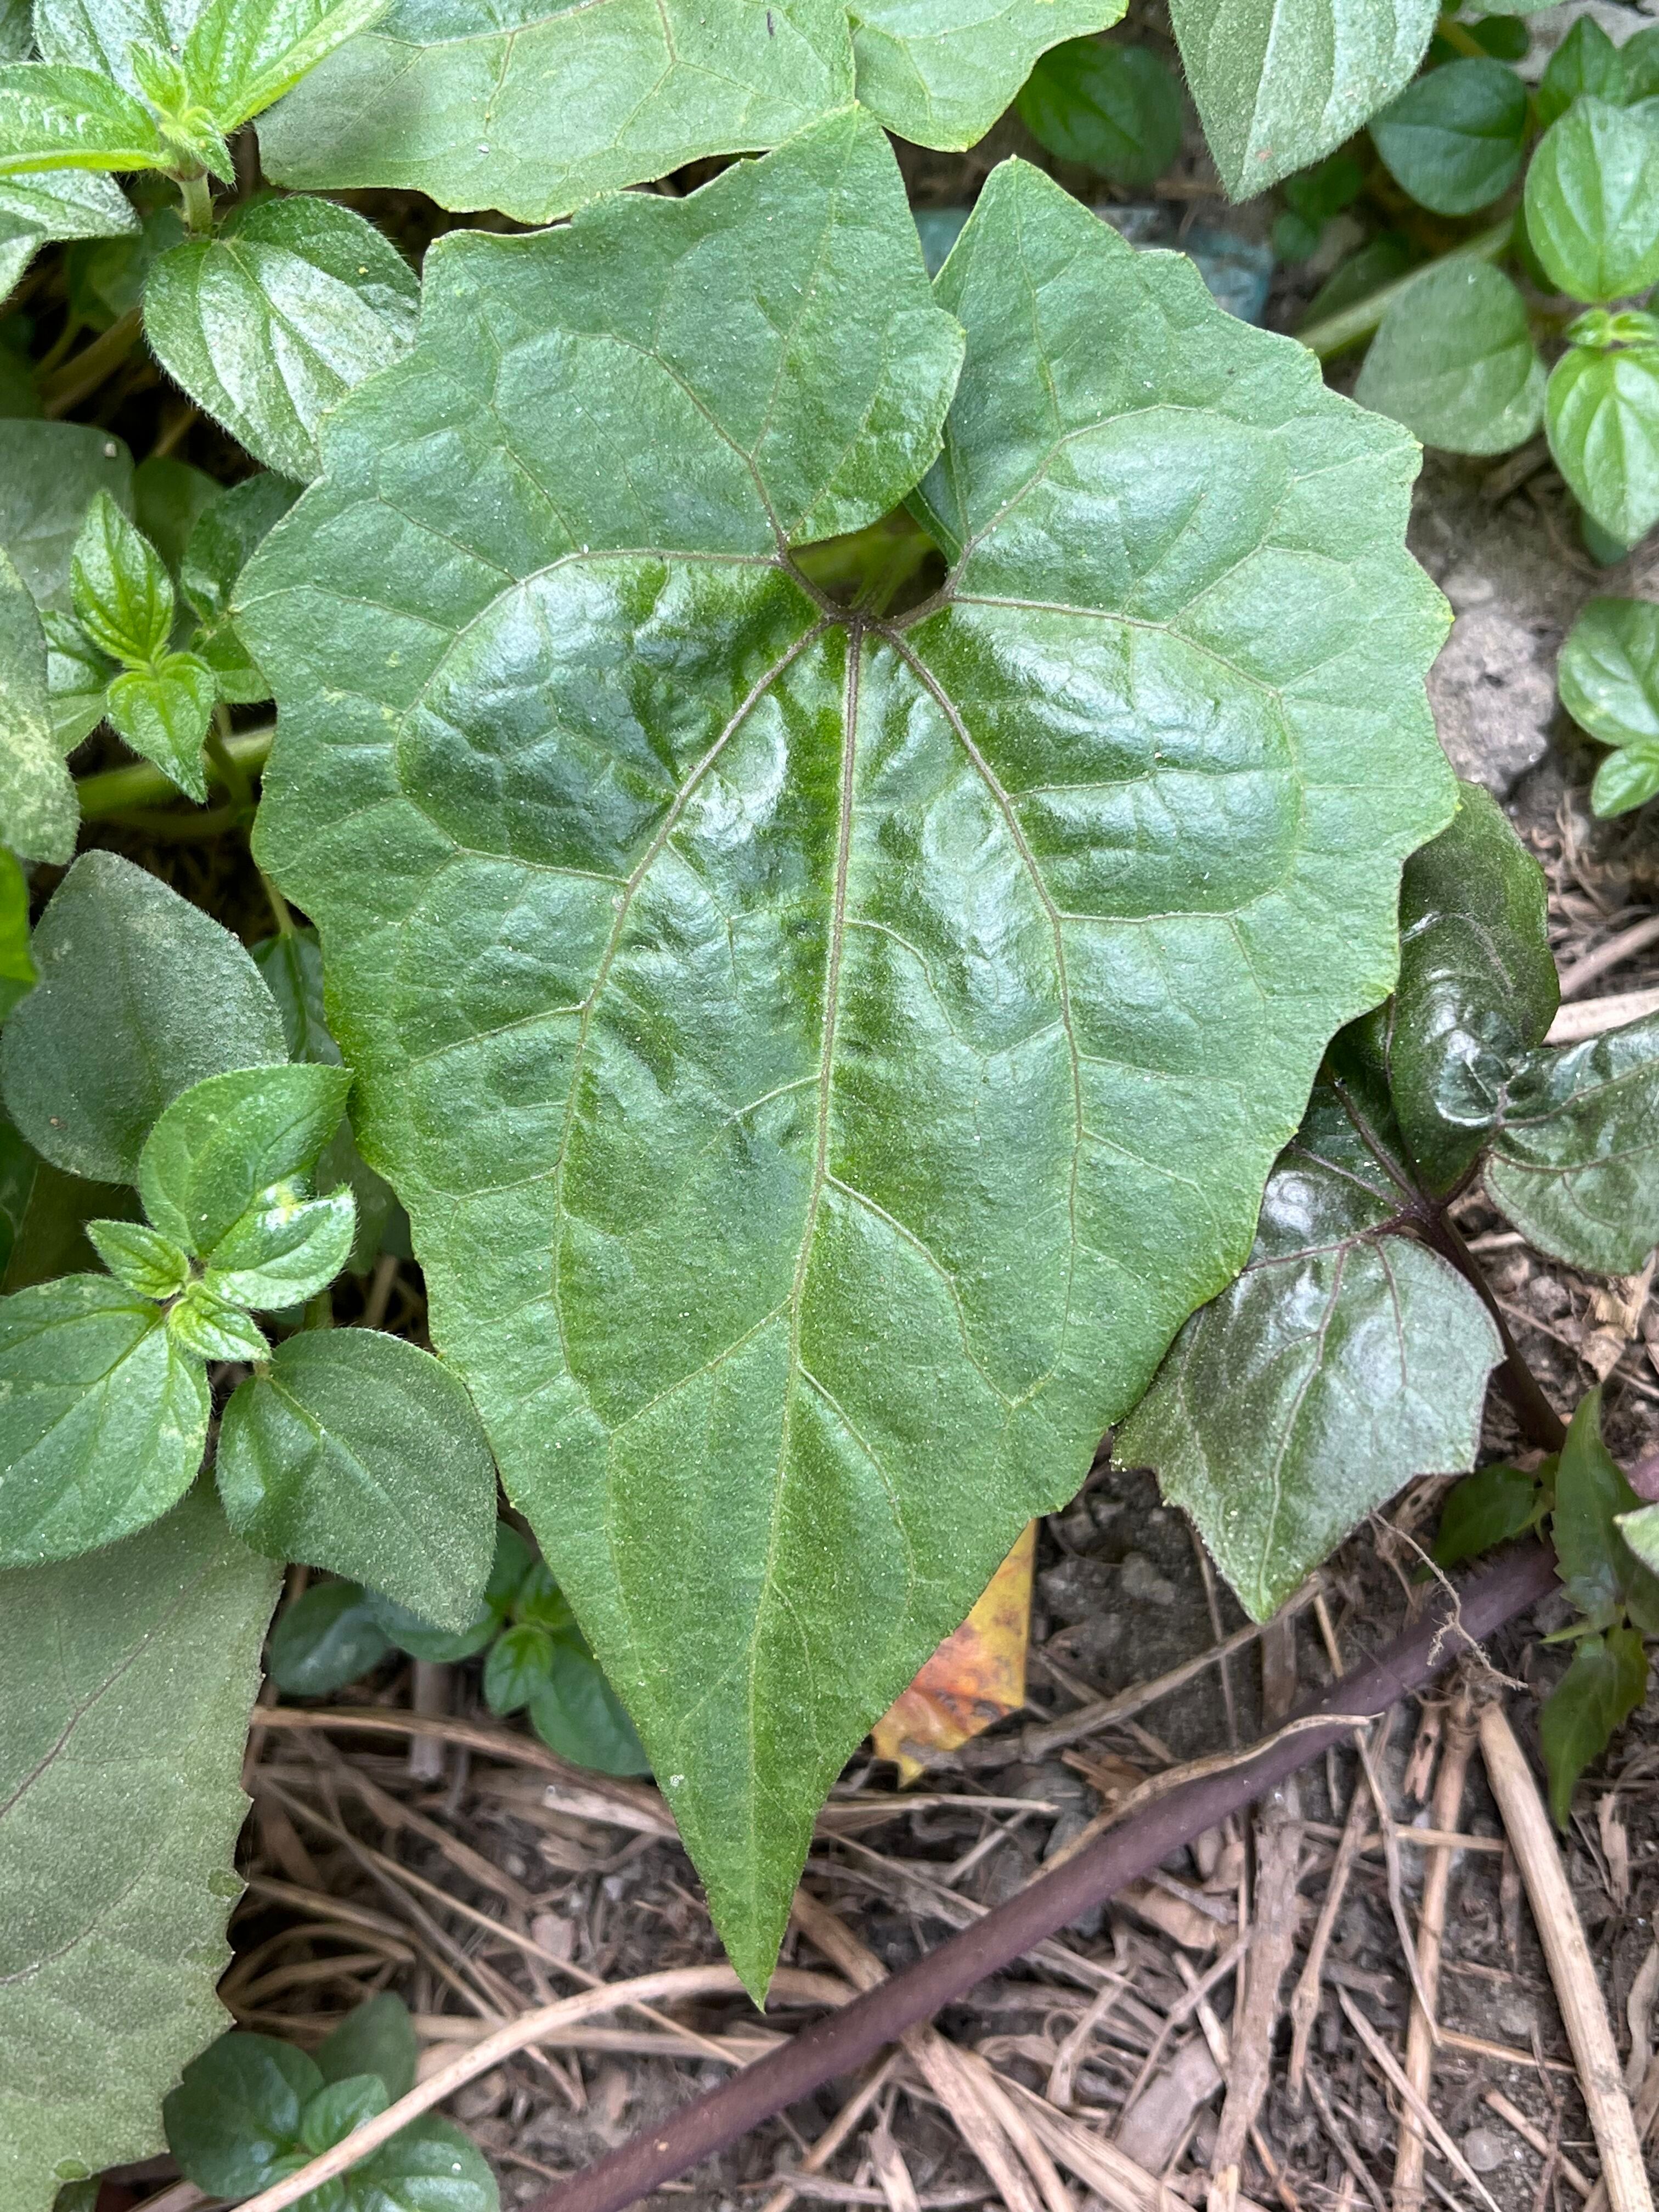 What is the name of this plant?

bitter vine
